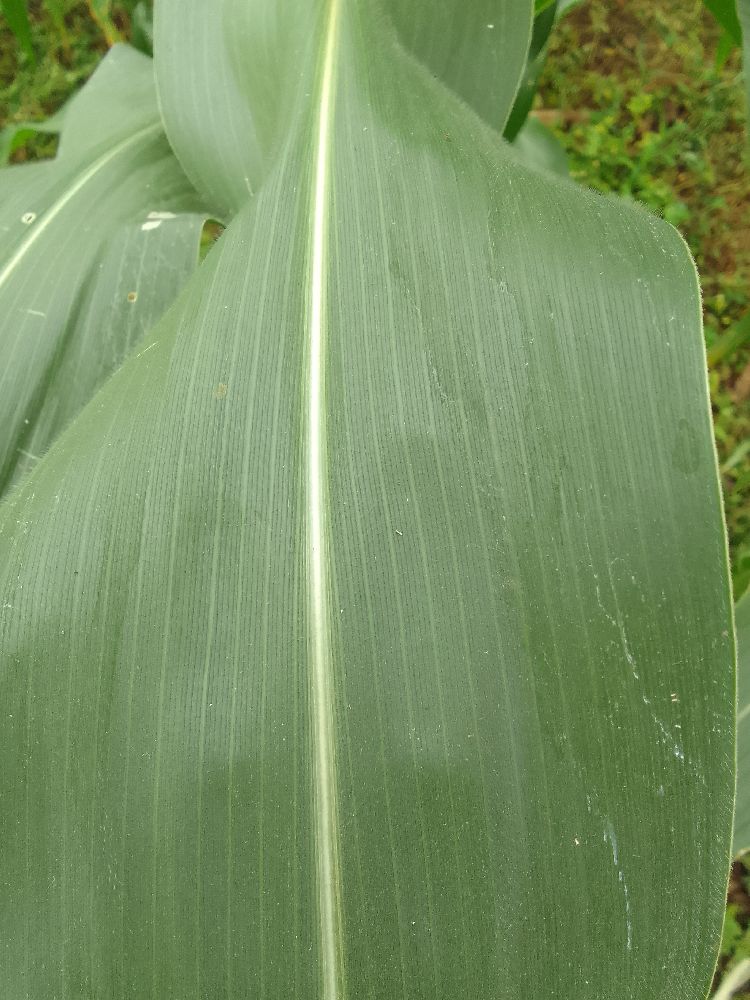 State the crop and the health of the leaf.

maize, healthy
